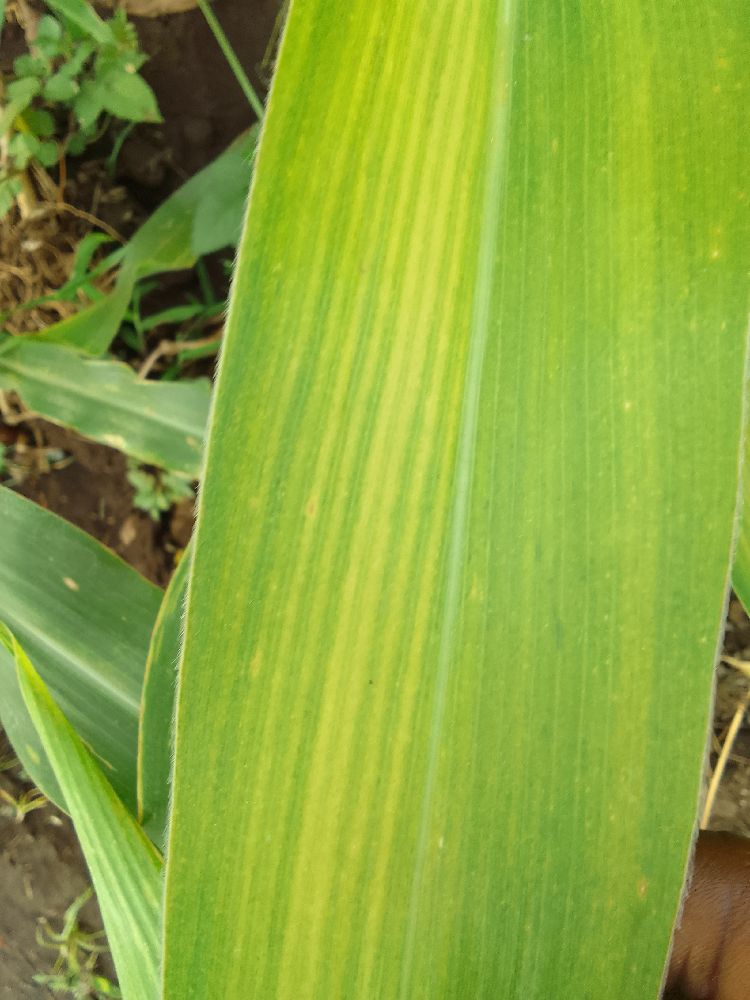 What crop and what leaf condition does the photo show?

maize, maize lethal necrosis
